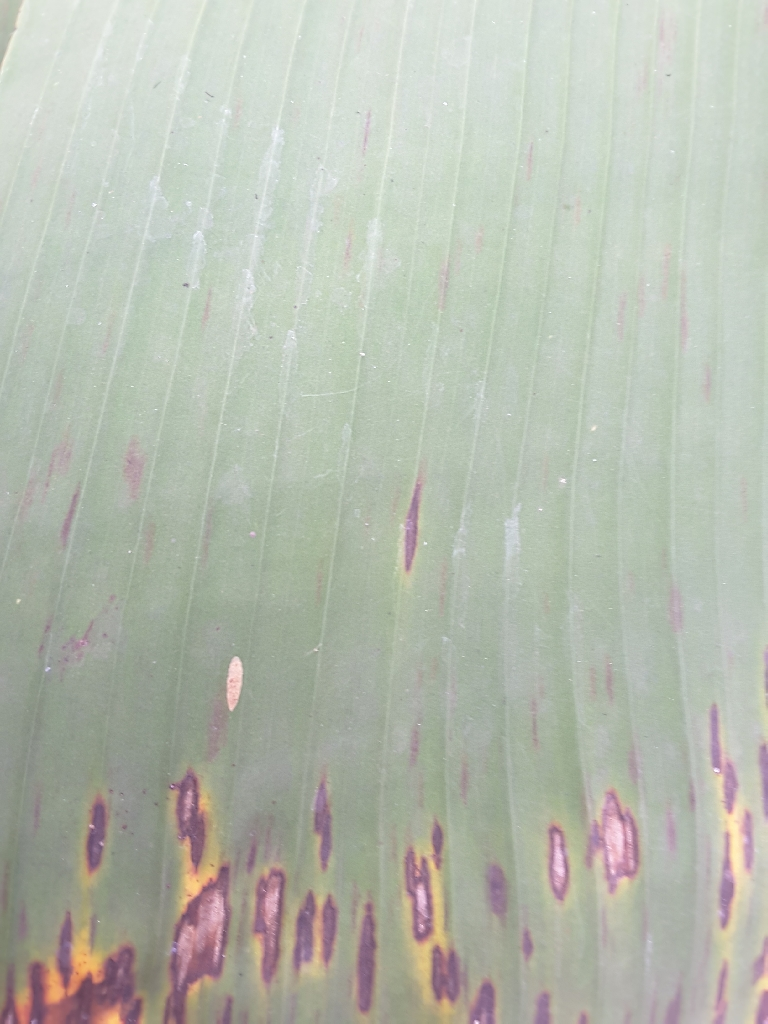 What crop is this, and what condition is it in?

banana, black sigatoka
